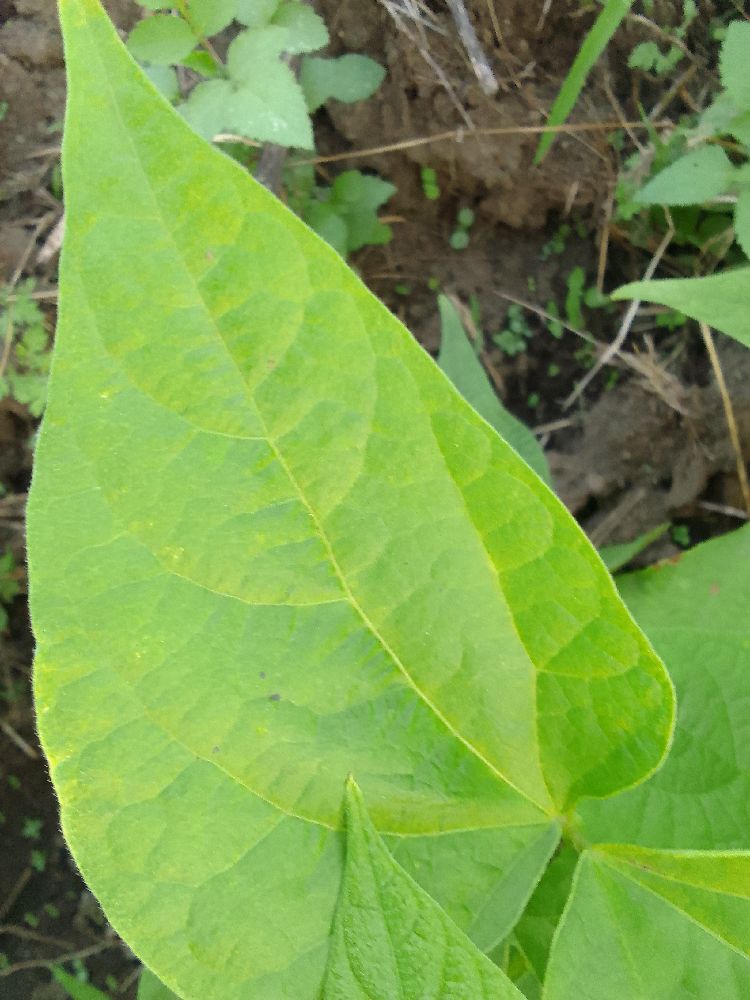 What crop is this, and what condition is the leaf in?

common bean, healthy
